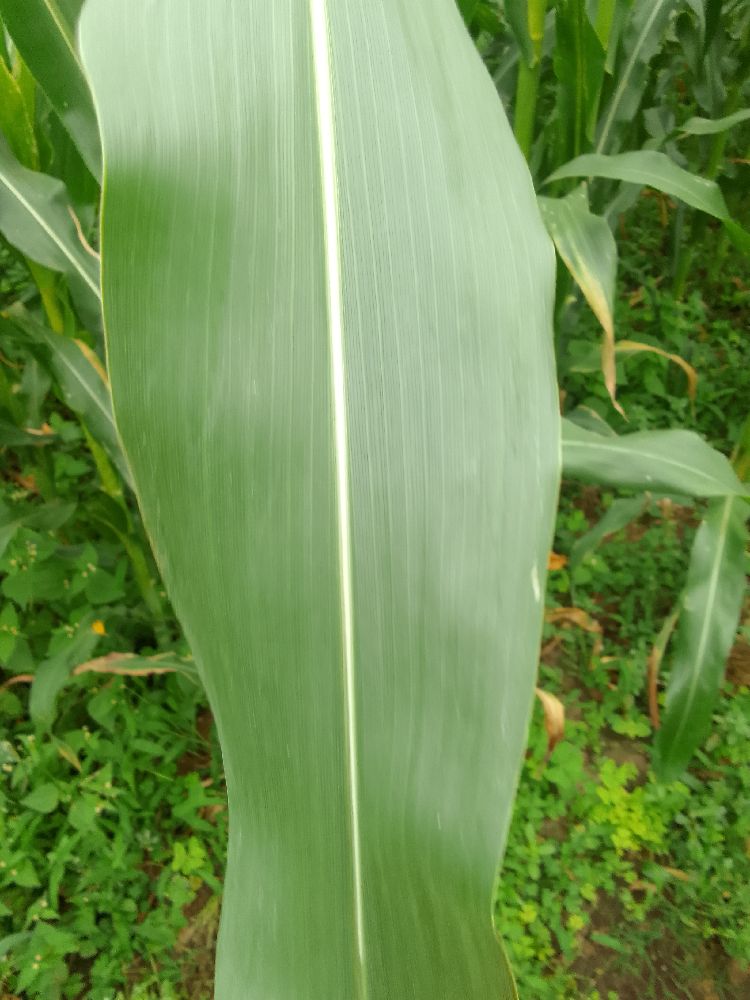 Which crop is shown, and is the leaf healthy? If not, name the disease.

maize, healthy
